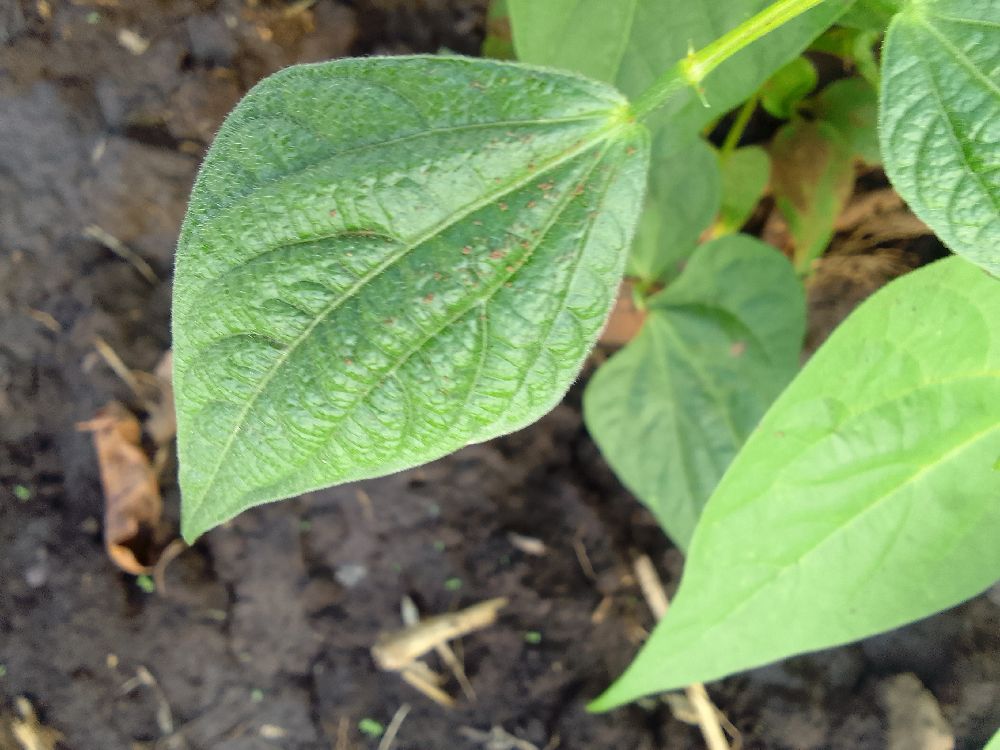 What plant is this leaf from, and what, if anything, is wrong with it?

common bean, healthy
